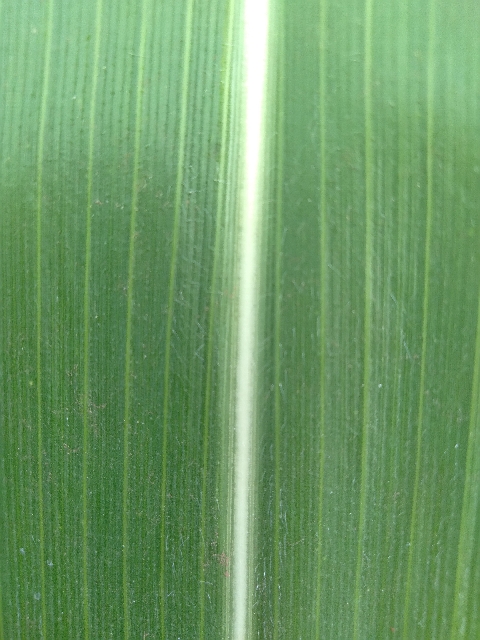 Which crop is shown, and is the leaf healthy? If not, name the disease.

maize, healthy
